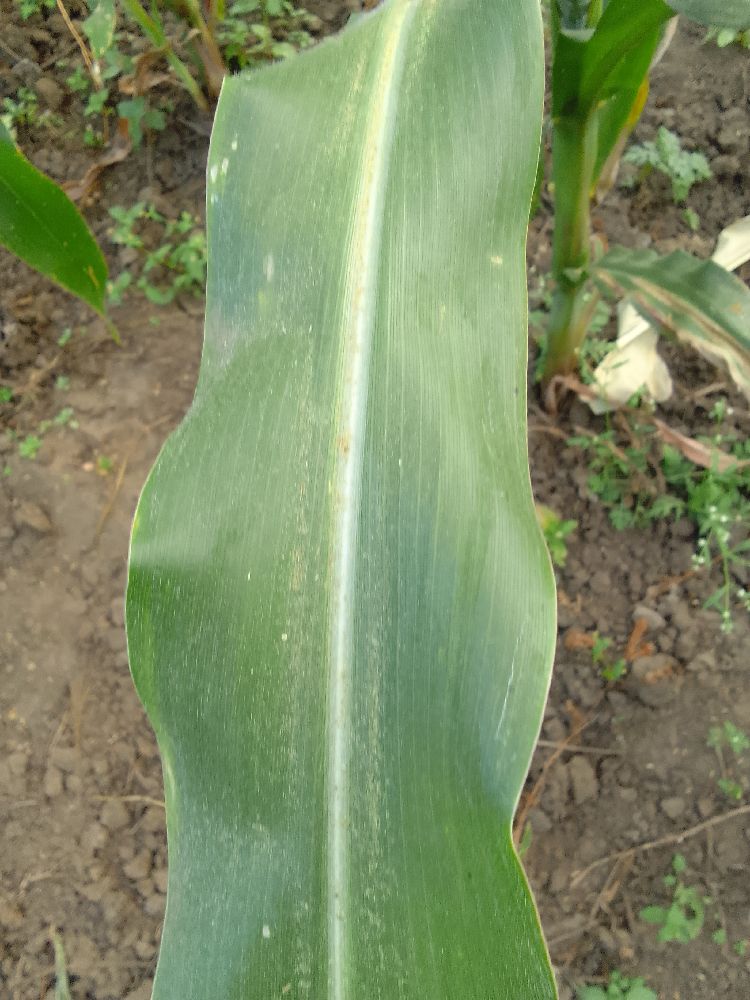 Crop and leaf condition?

maize, healthy
